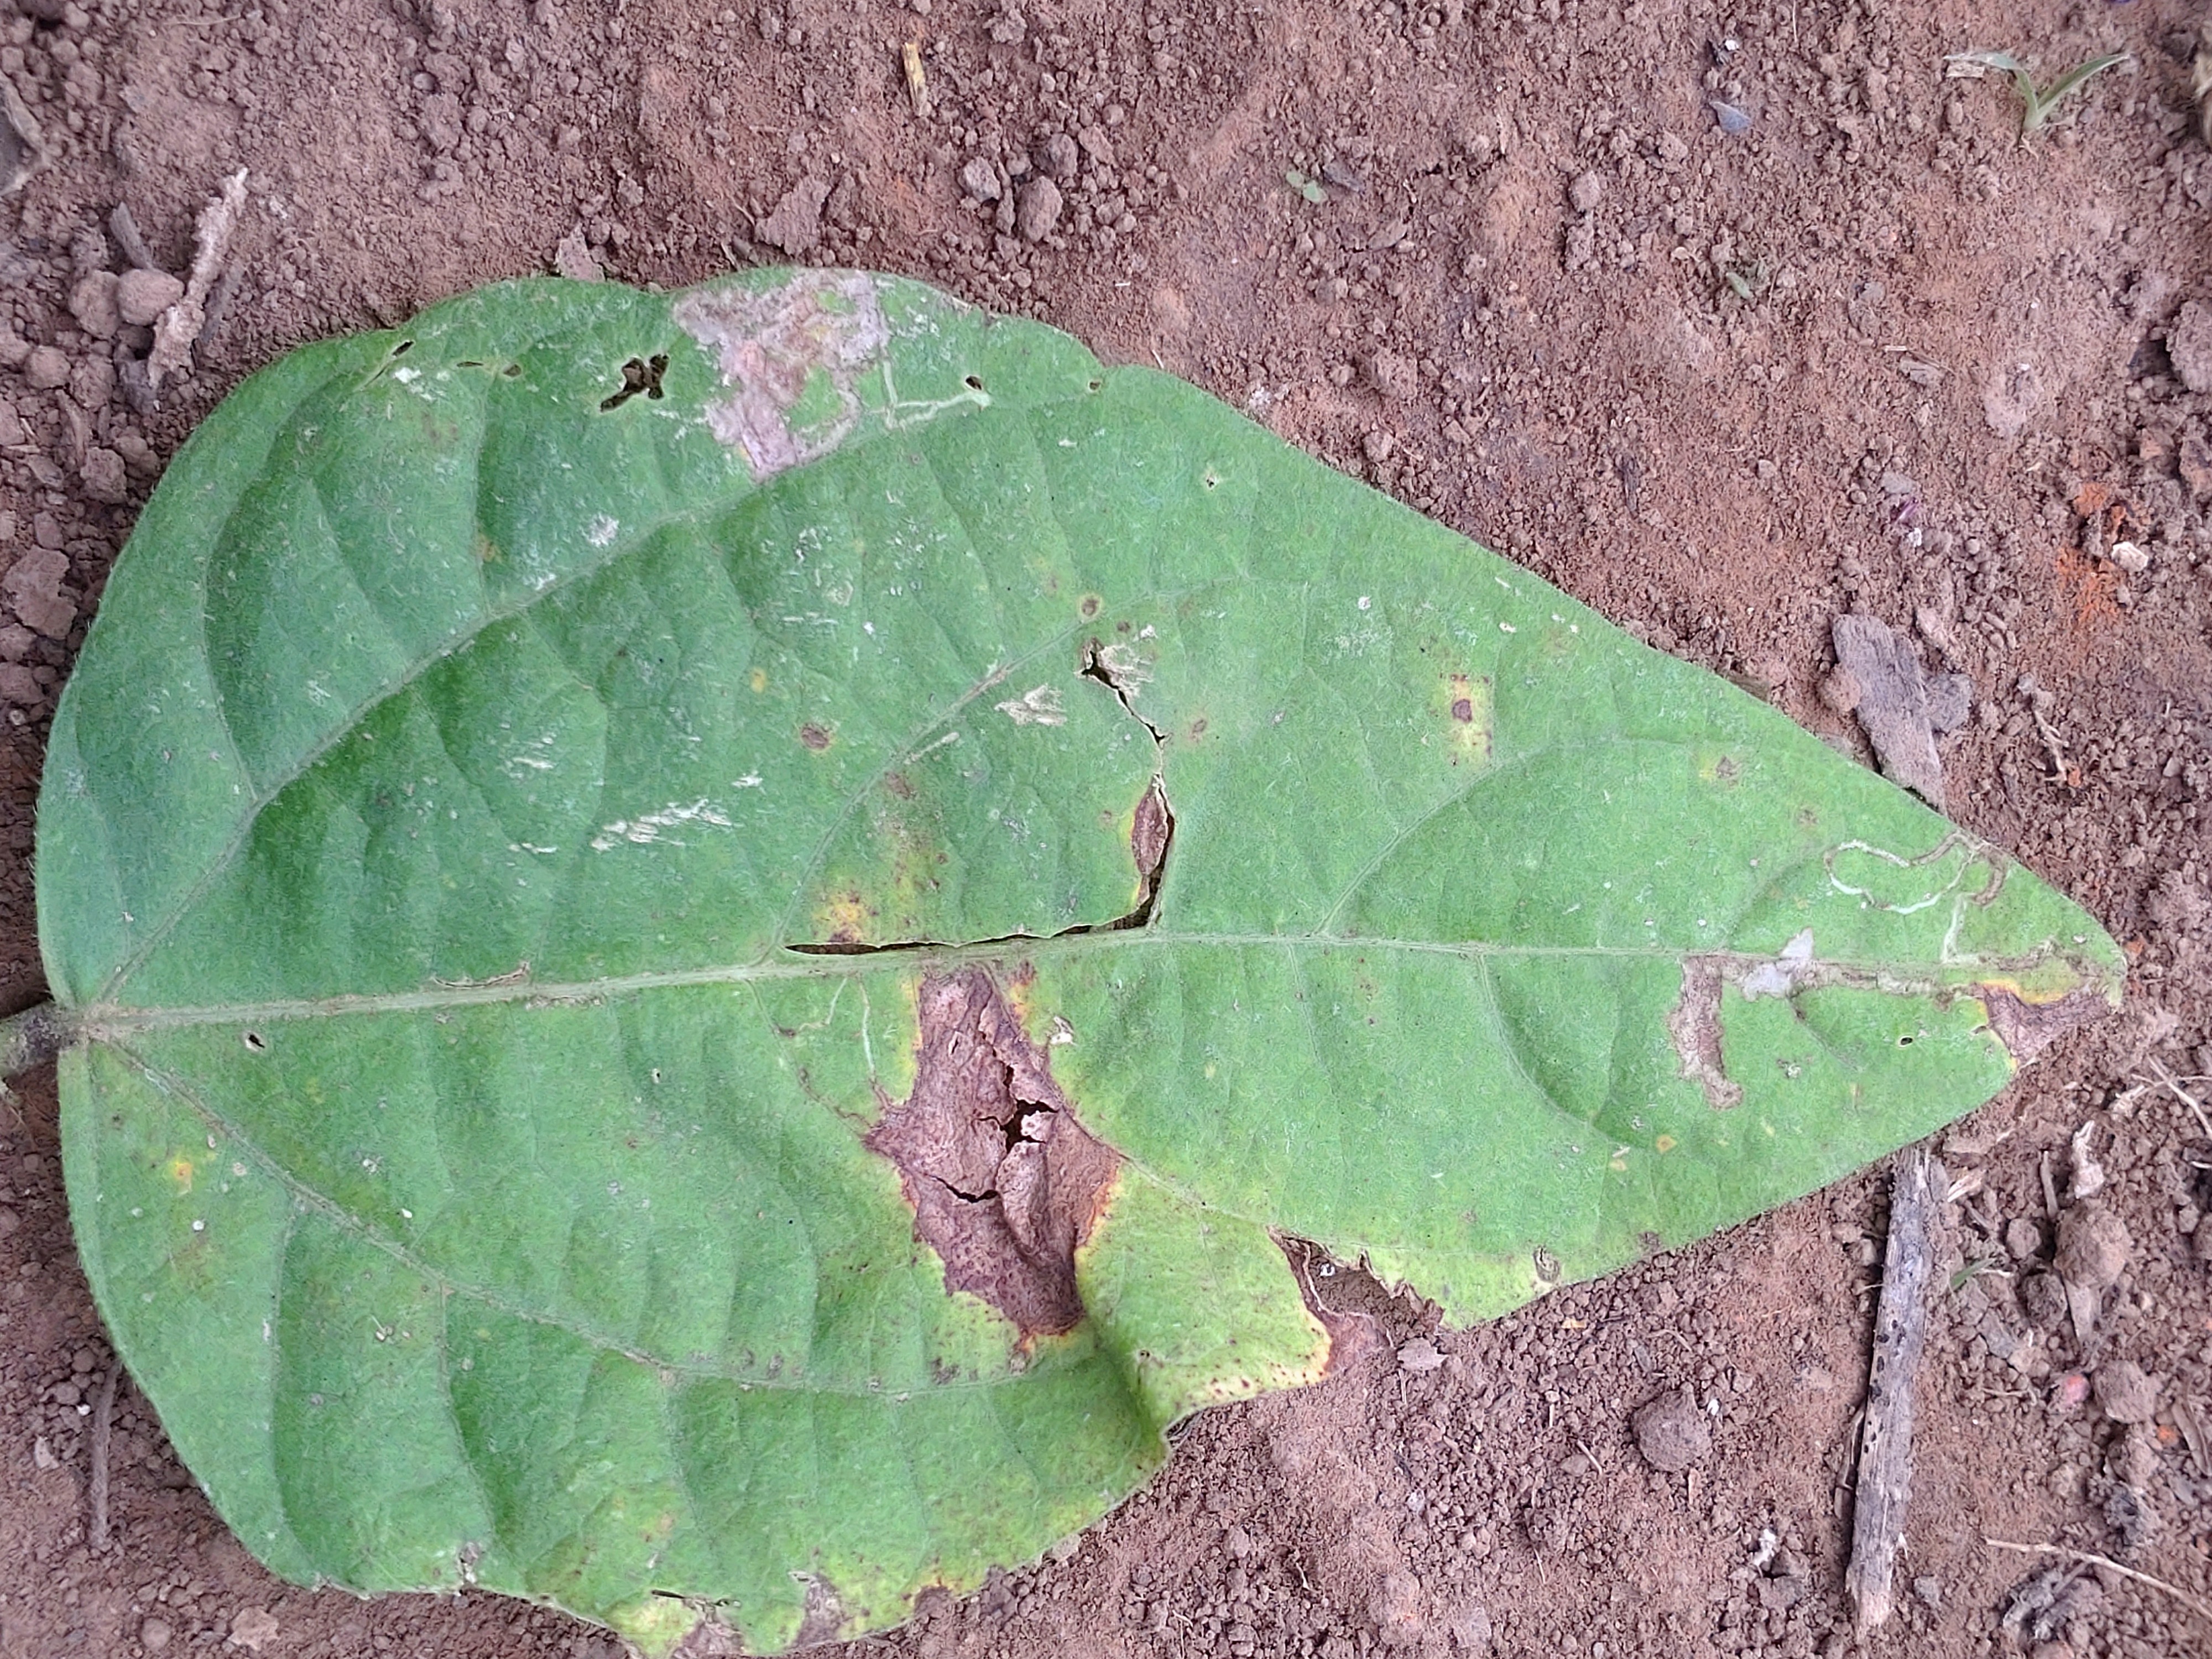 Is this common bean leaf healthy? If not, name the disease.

anthracnose
